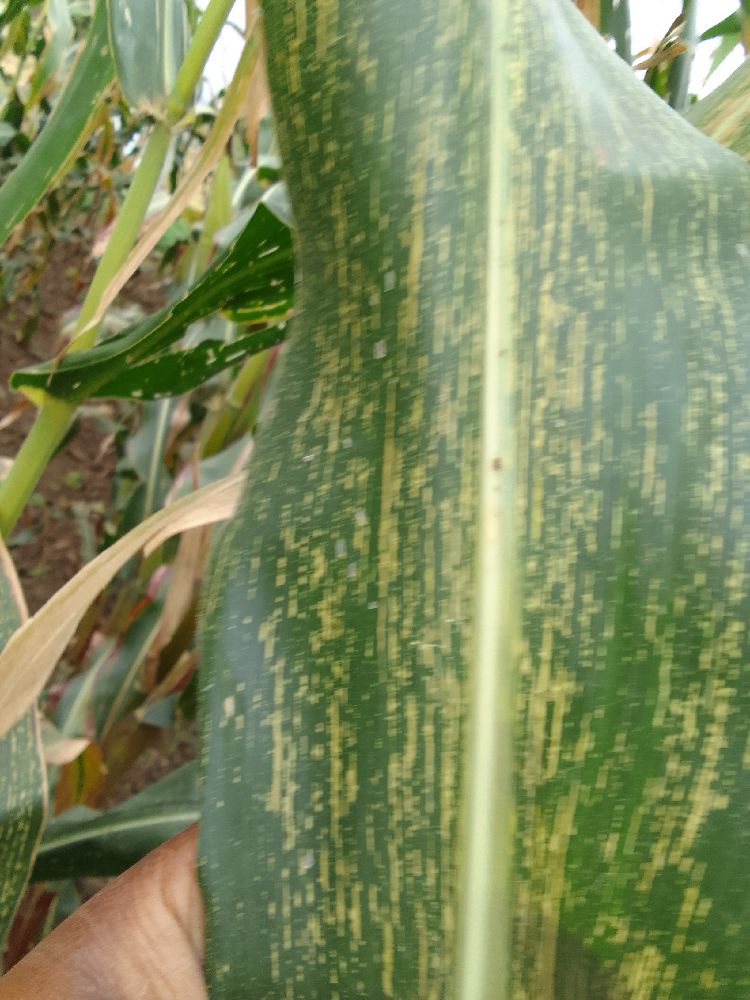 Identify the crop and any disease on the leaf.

maize, maize streak virus
